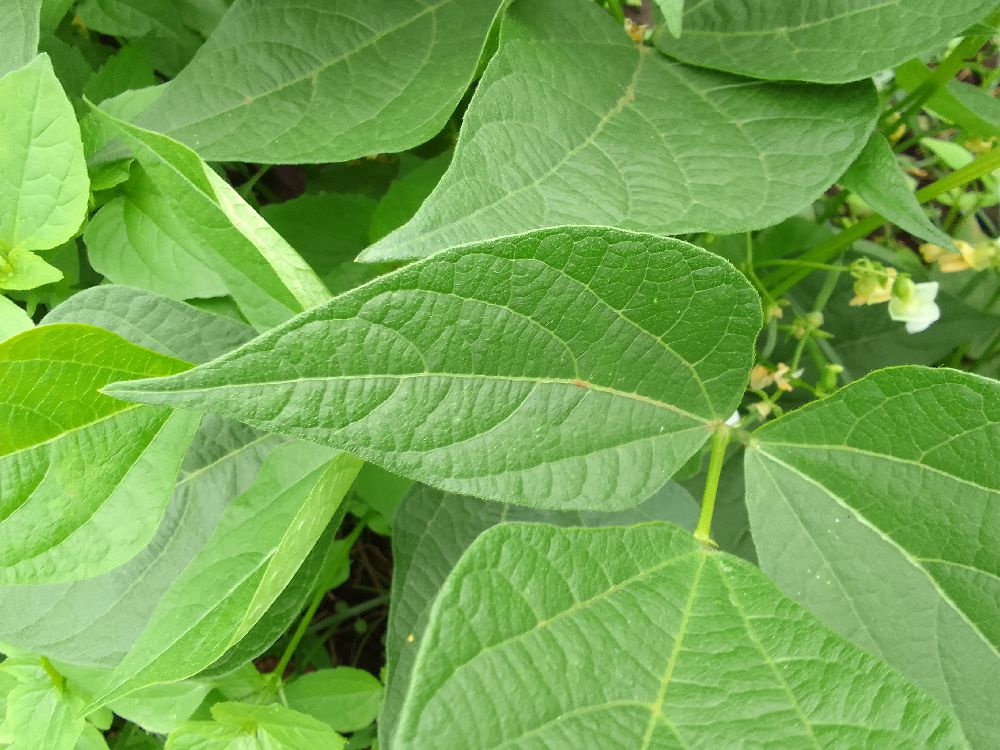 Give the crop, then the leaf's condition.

common bean, healthy
